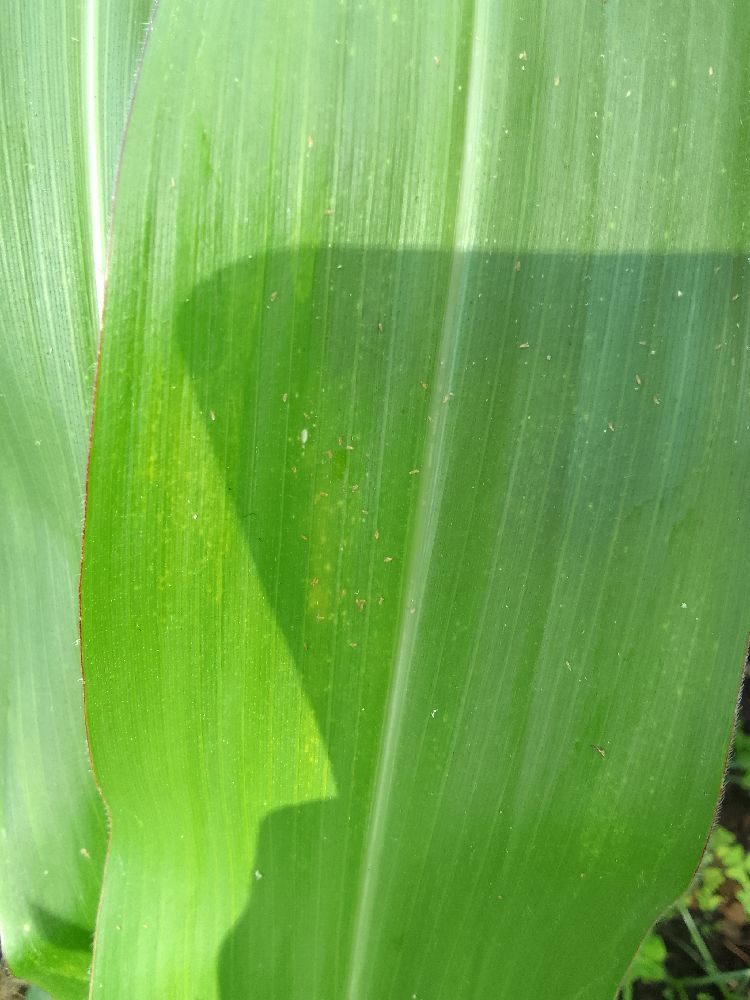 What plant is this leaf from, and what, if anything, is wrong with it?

maize, healthy
